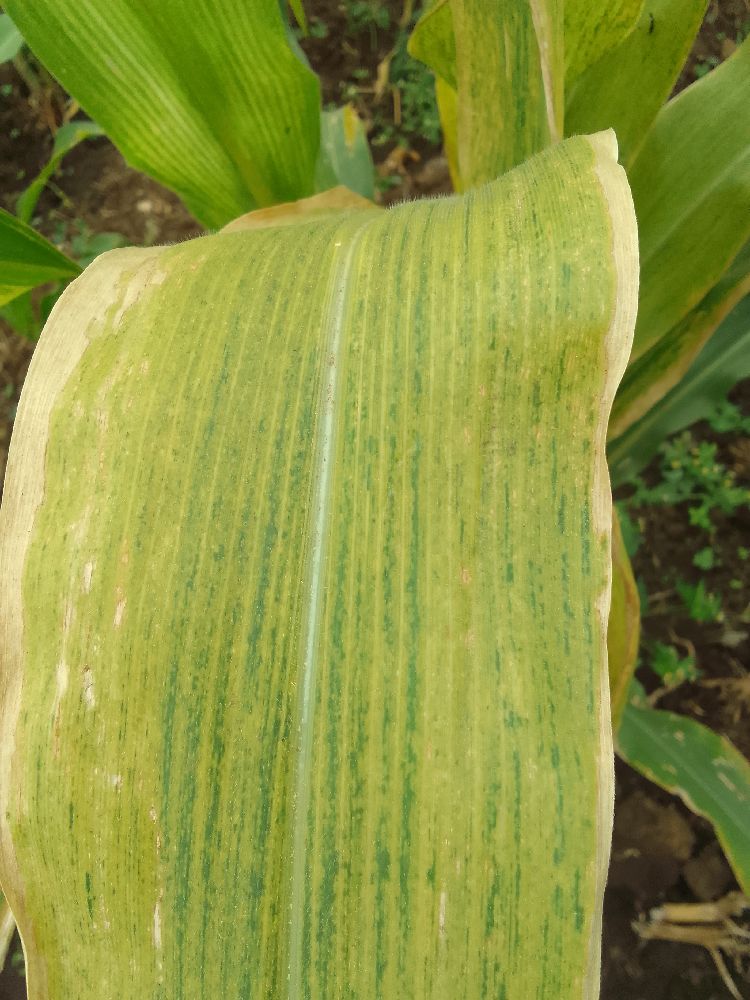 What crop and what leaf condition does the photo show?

maize, maize lethal necrosis
